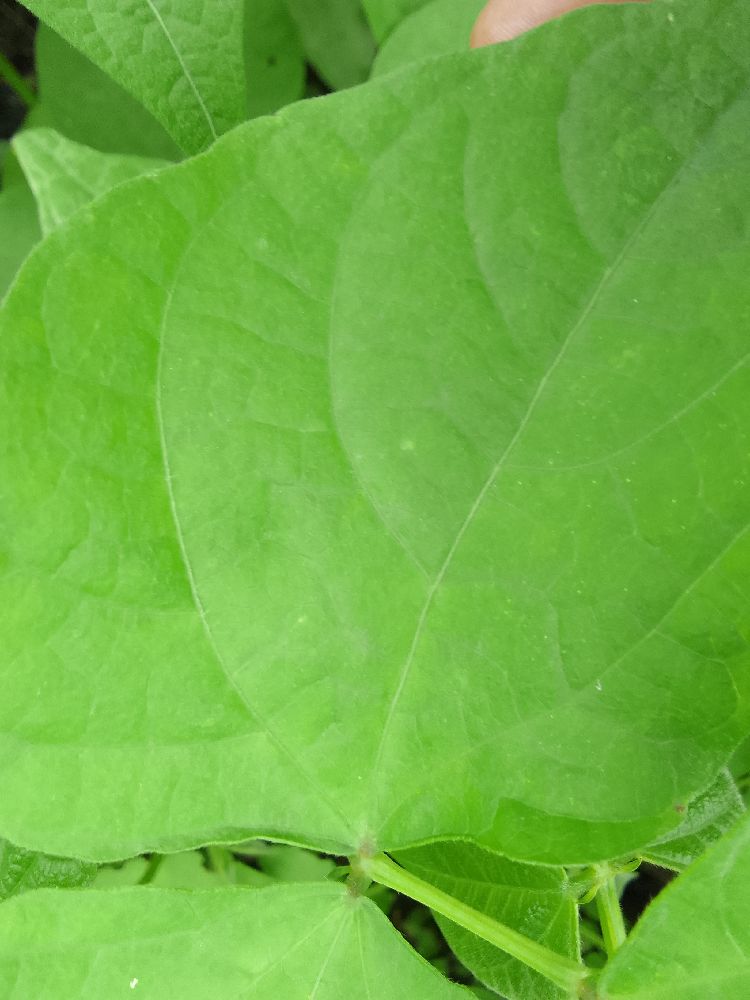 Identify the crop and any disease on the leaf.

common bean, healthy
